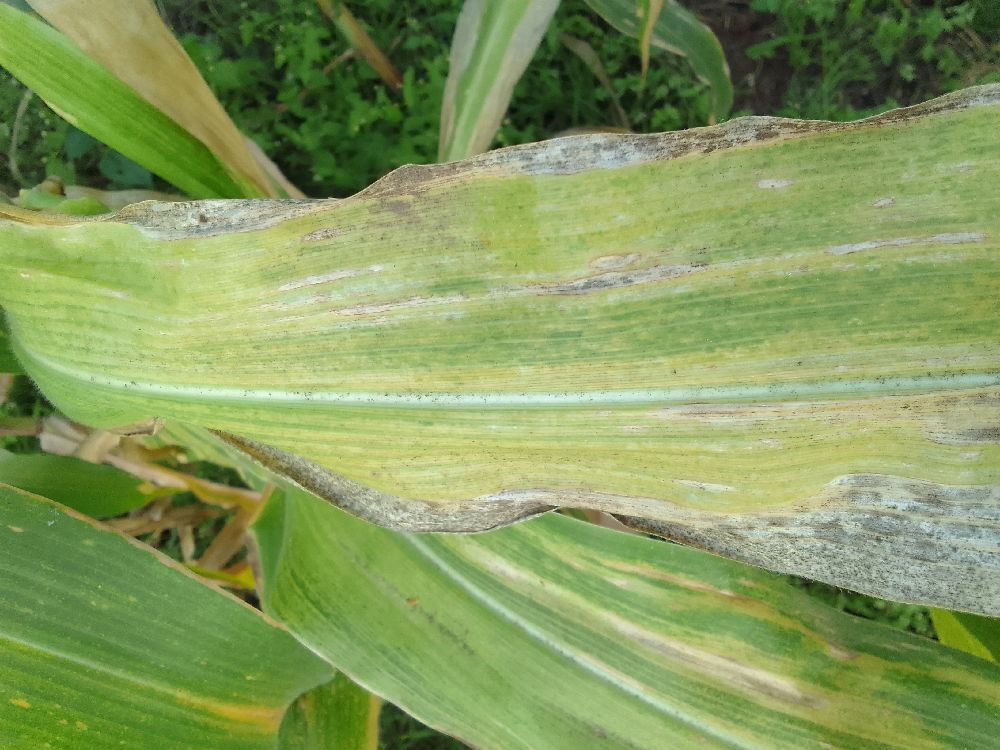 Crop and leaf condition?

maize, maize lethal necrosis
